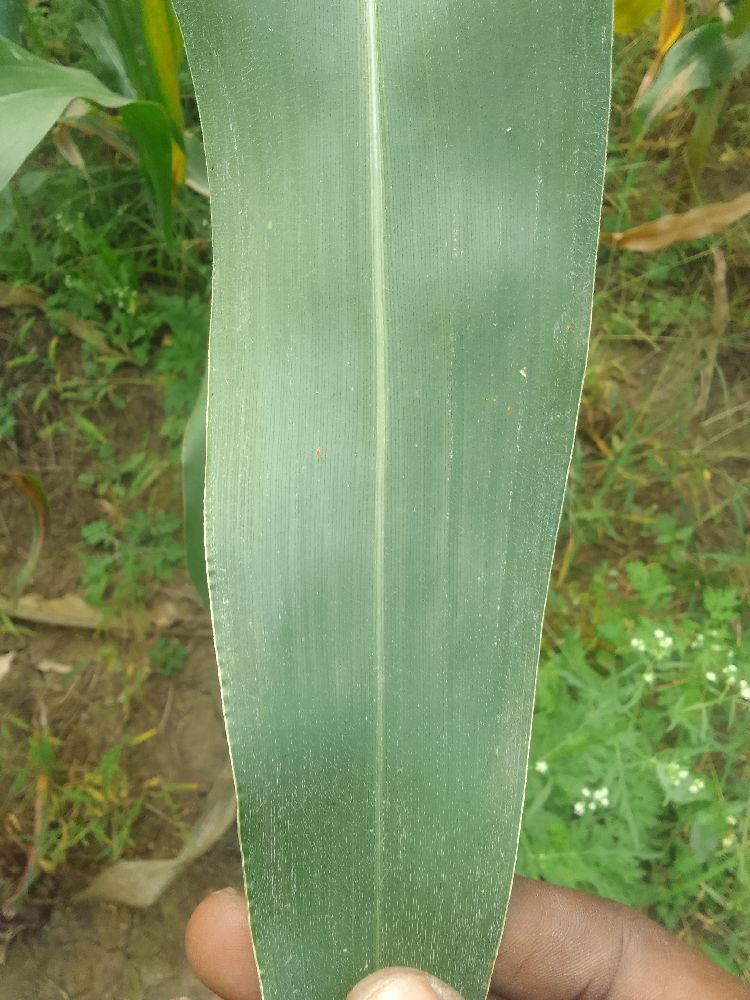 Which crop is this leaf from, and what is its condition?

maize, healthy
